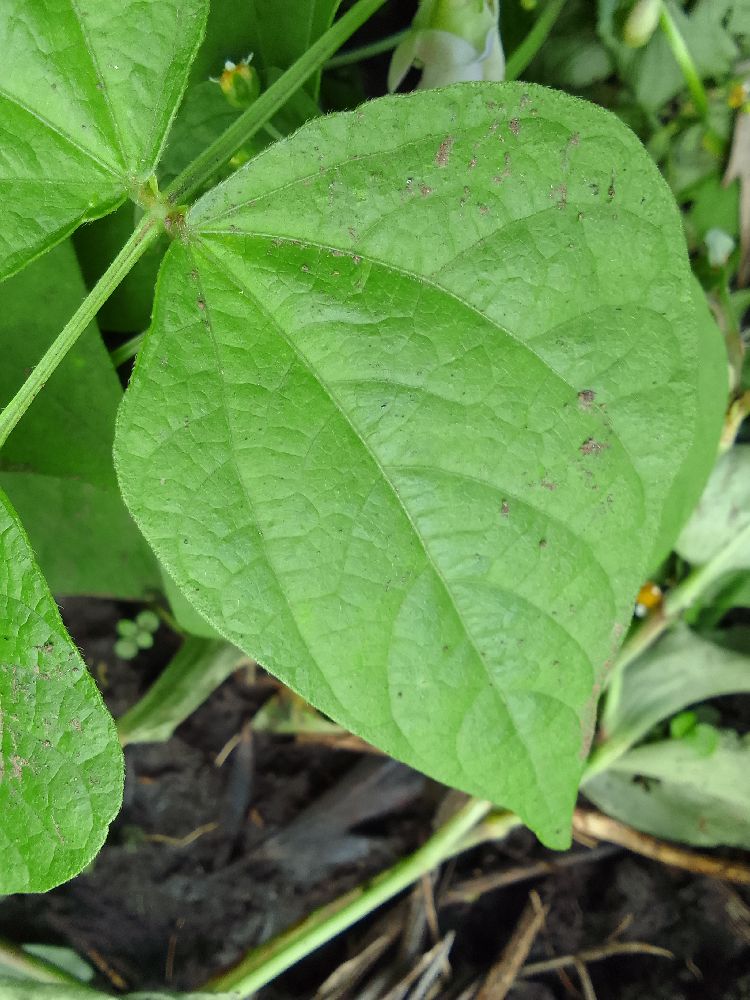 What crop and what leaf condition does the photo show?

common bean, healthy
